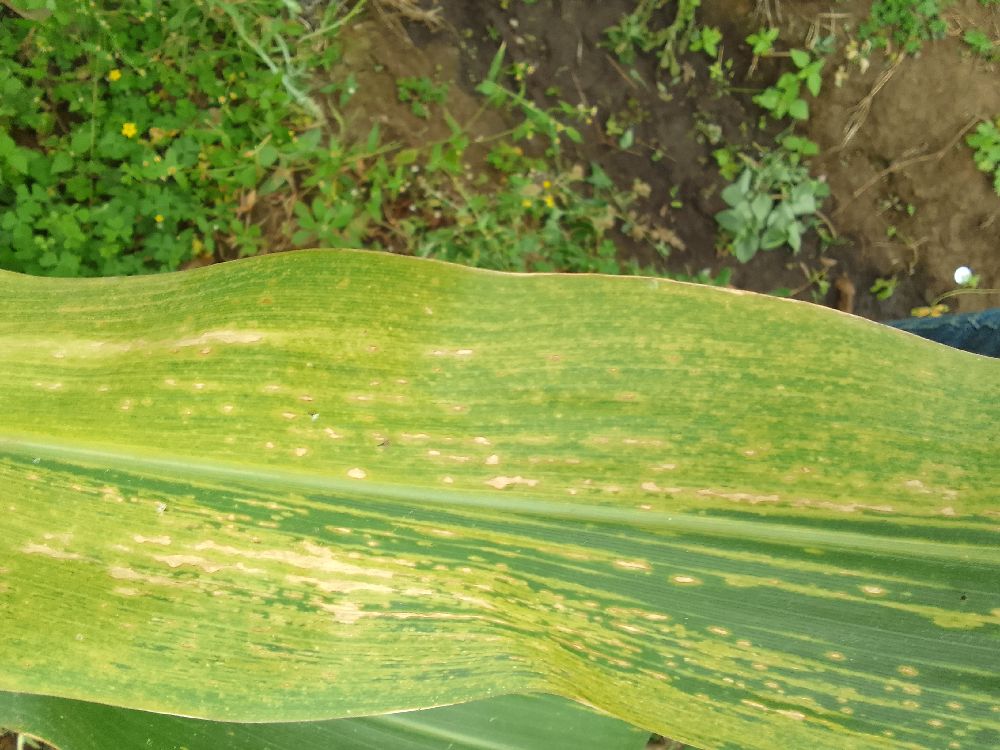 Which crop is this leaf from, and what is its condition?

maize, maize lethal necrosis
